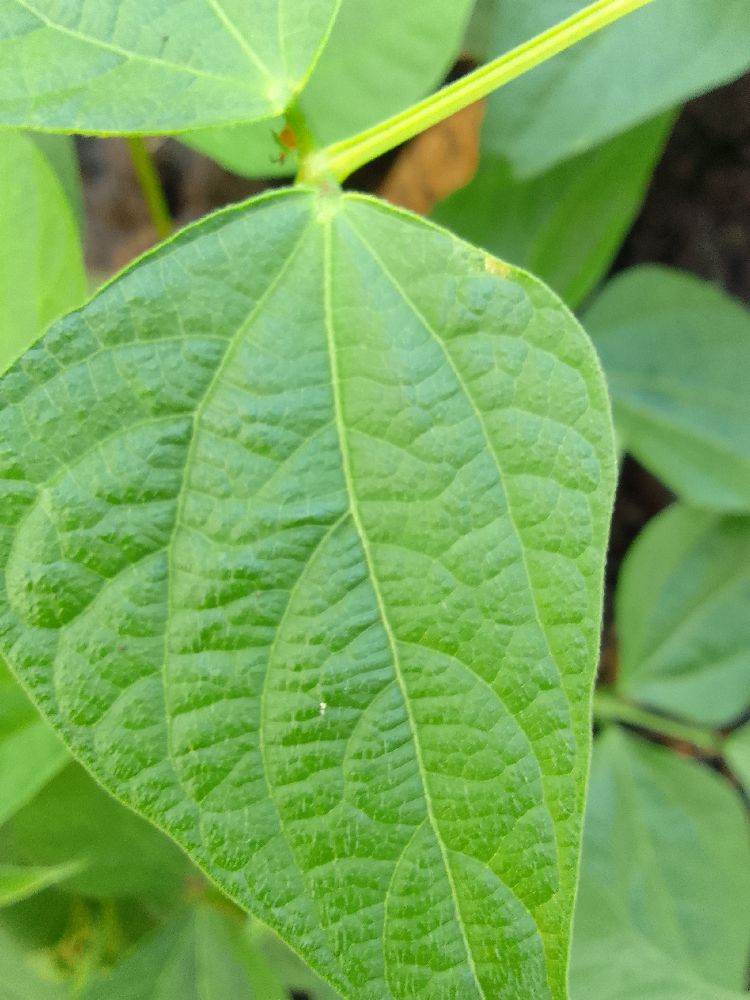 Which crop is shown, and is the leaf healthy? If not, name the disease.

common bean, healthy
